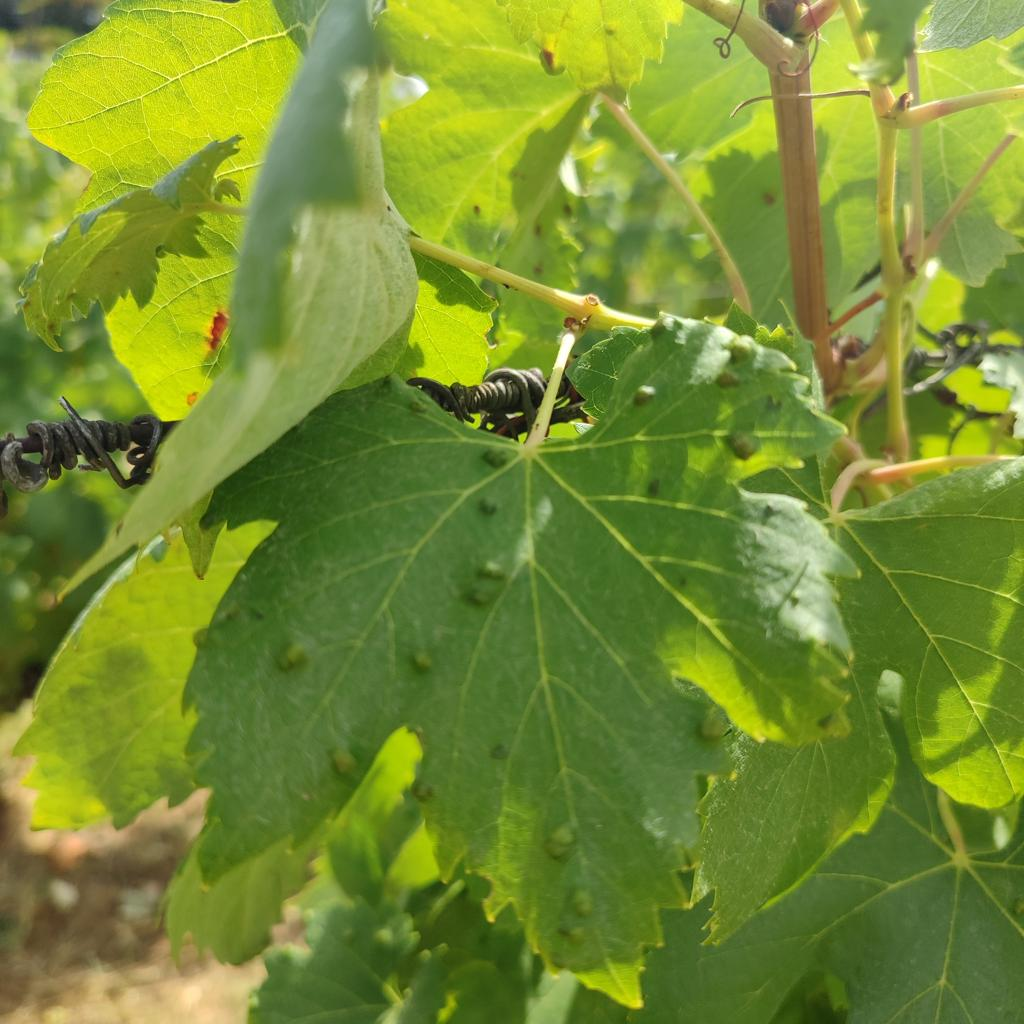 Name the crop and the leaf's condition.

grapevine, erineum mite
